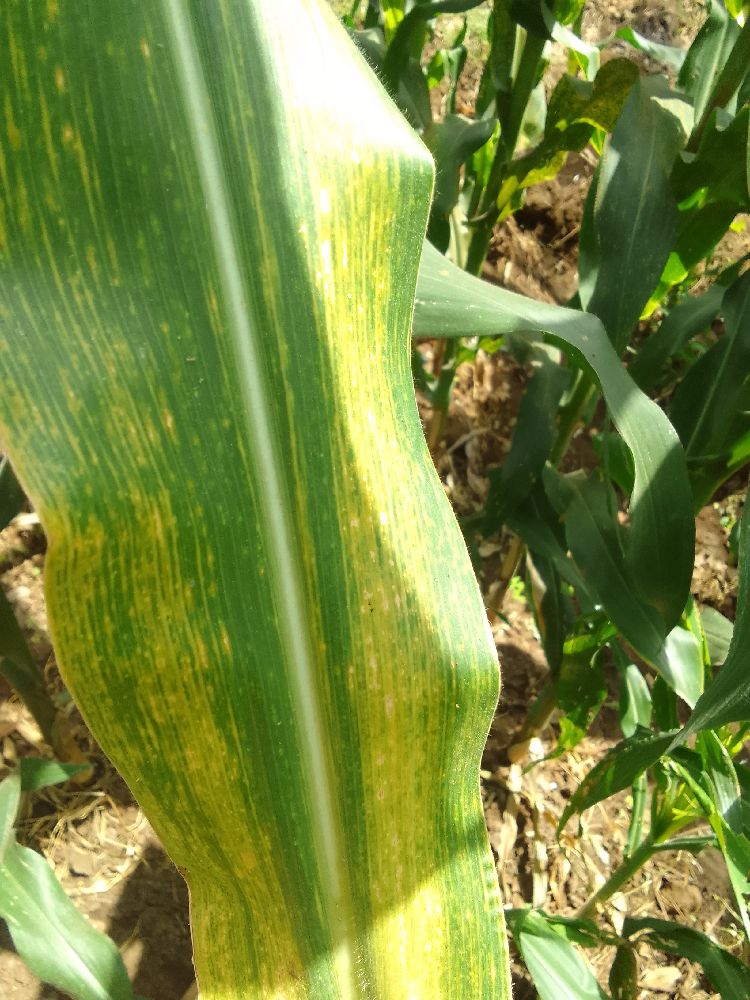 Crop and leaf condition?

maize, maize lethal necrosis
